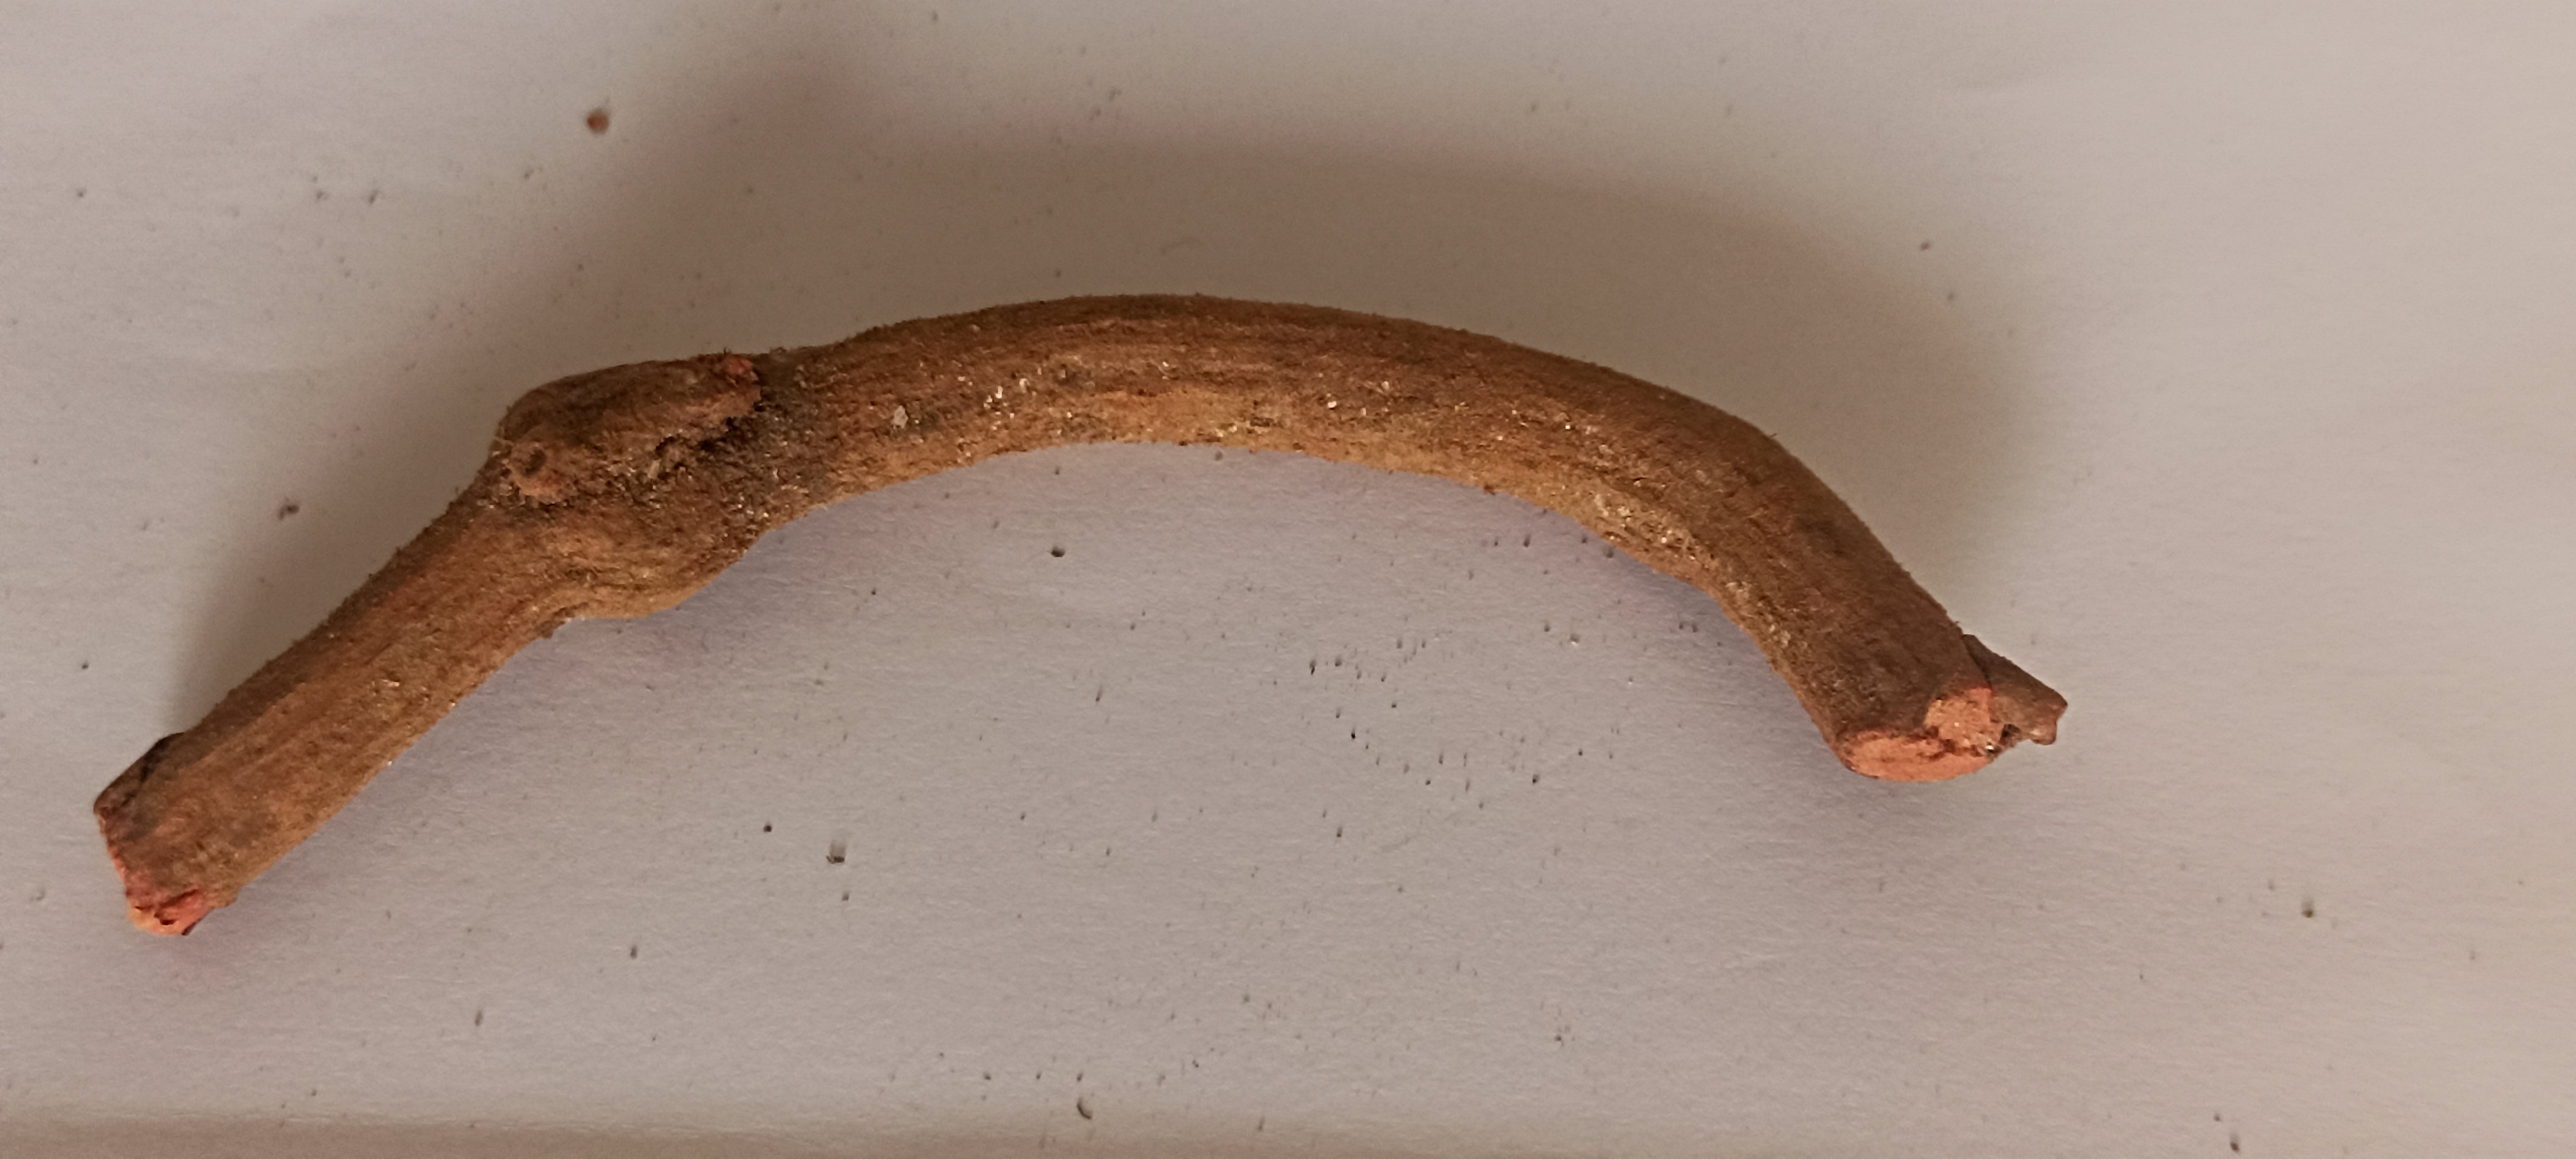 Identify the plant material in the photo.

manjistha
